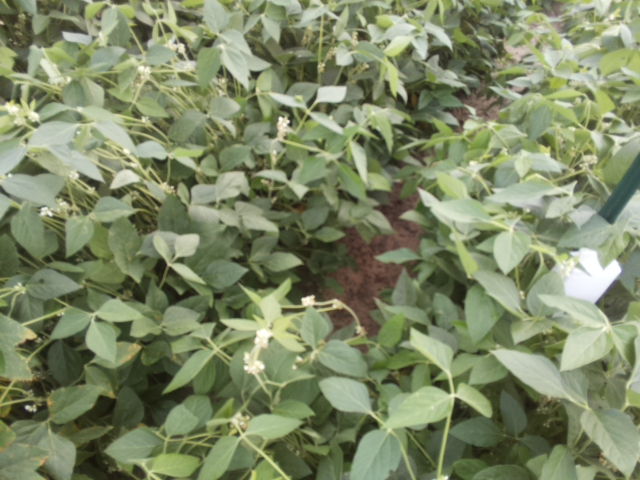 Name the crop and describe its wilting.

soybean, leaves with no wilting
